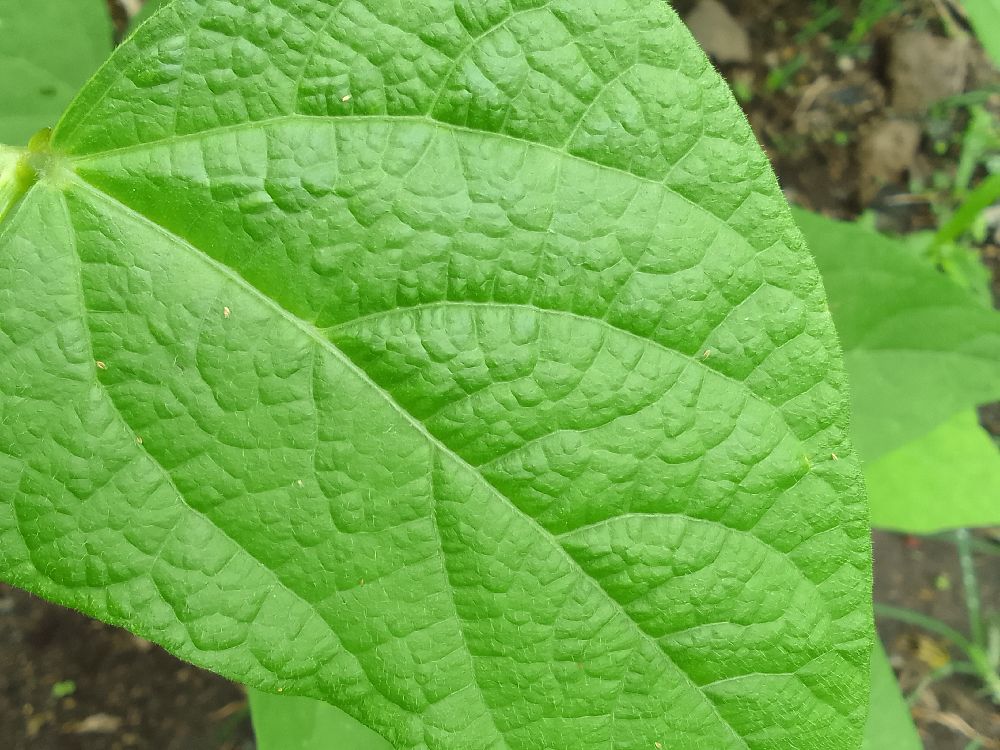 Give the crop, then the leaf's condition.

common bean, healthy
